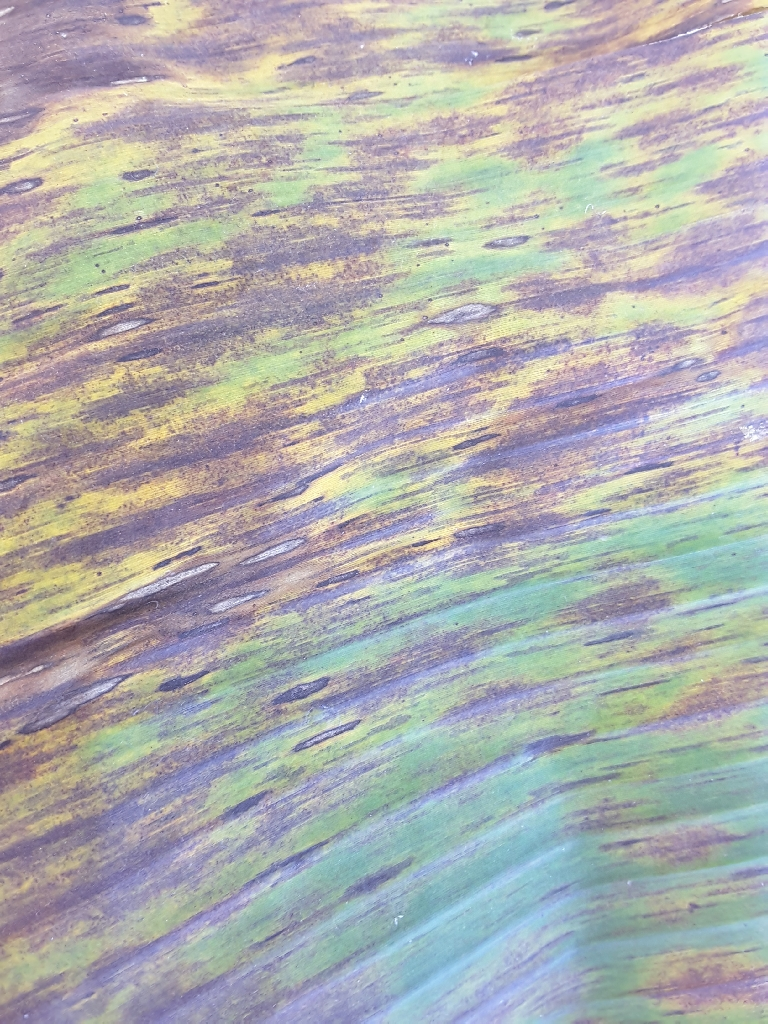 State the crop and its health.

banana, black sigatoka
